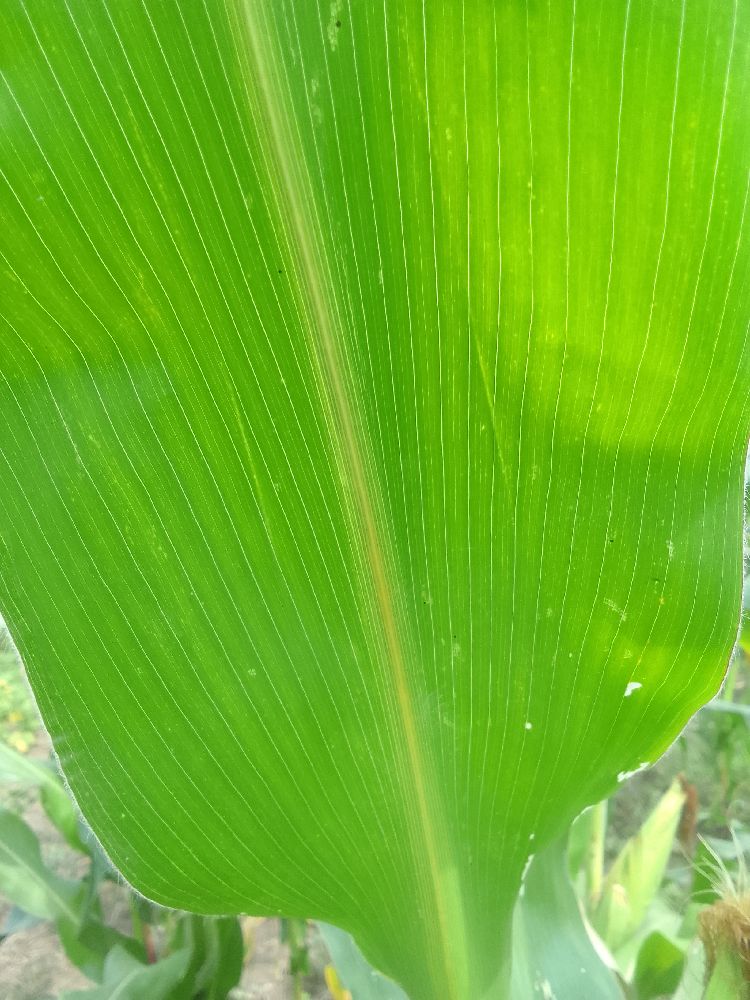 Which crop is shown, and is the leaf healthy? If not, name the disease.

maize, healthy
